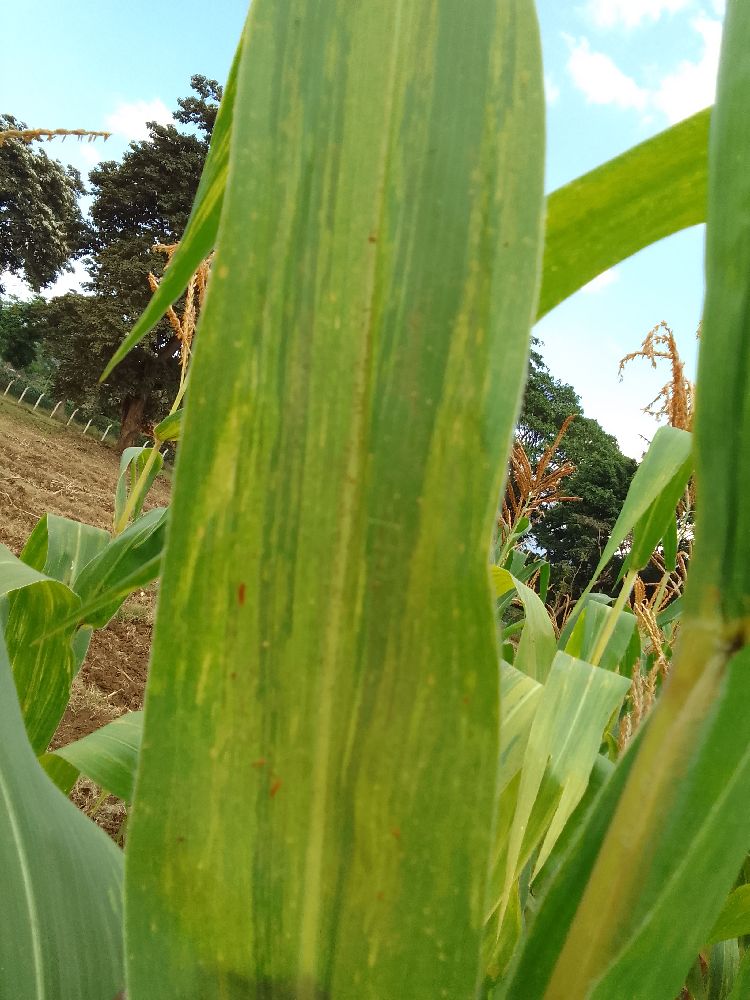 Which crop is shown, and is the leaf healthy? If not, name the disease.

maize, maize lethal necrosis
